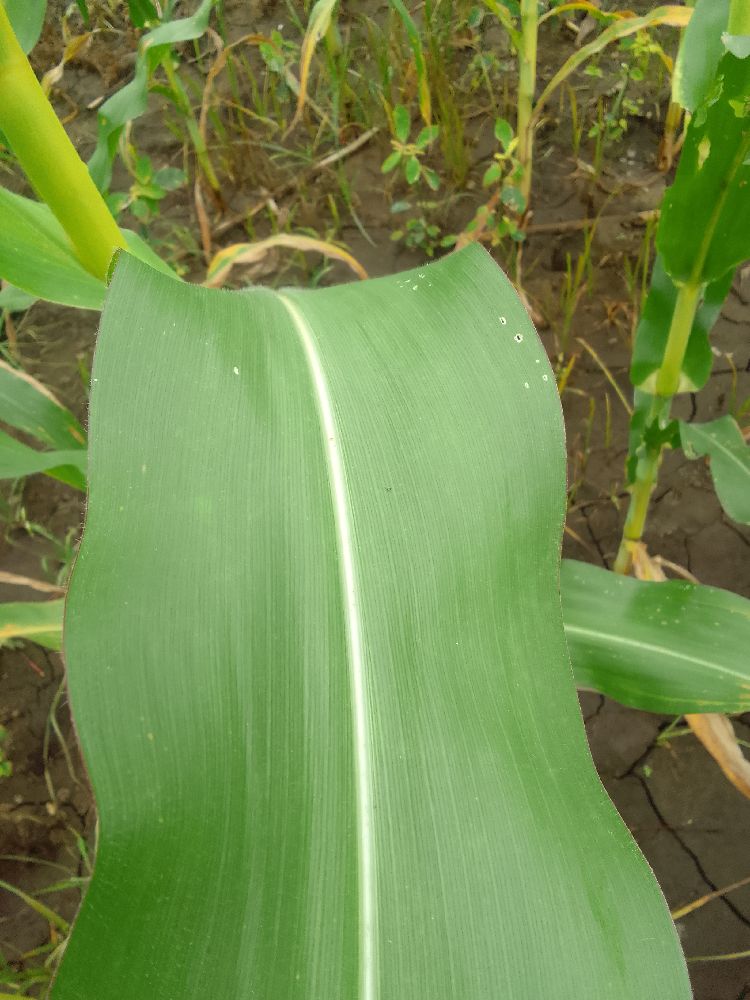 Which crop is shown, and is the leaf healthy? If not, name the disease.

maize, healthy
